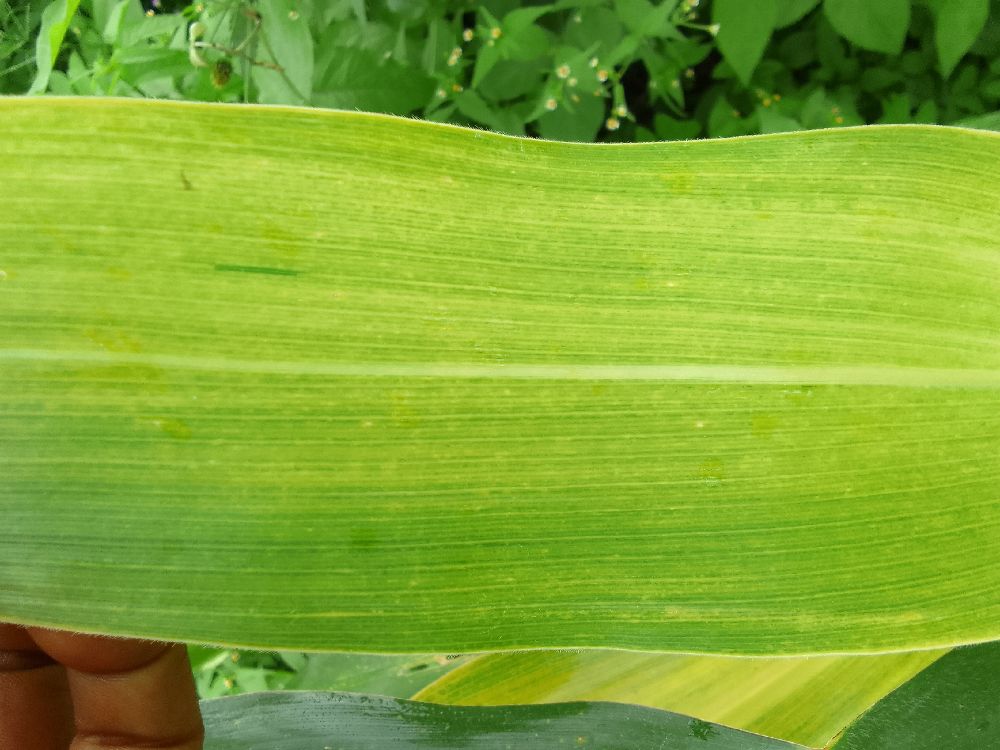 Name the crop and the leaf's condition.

maize, maize lethal necrosis
